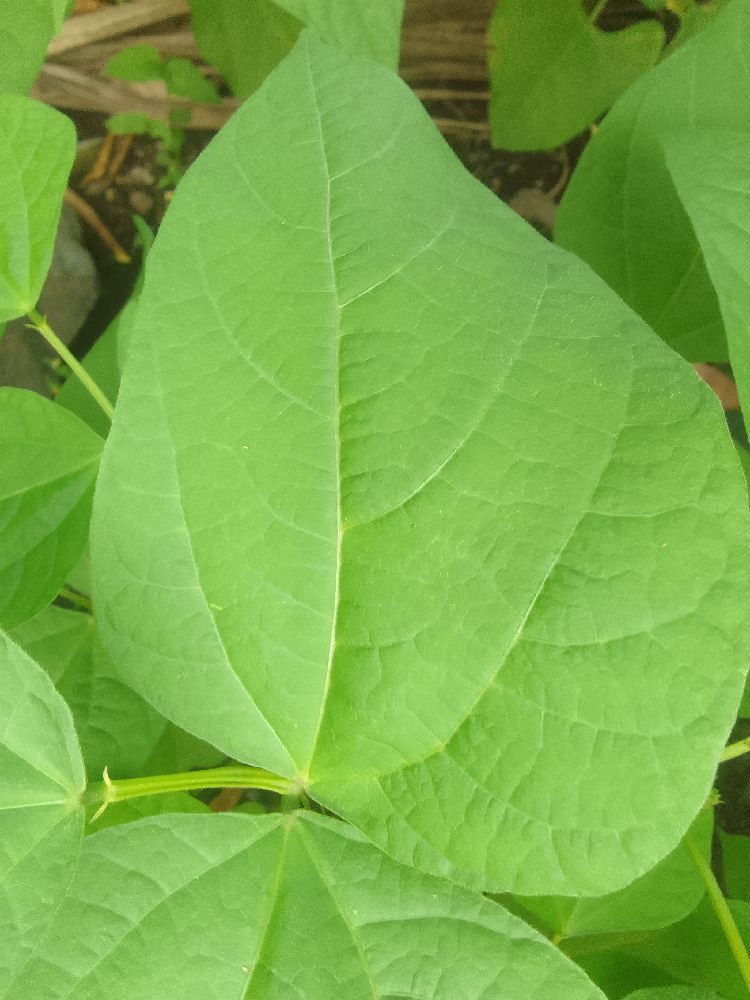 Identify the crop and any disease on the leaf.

common bean, healthy
